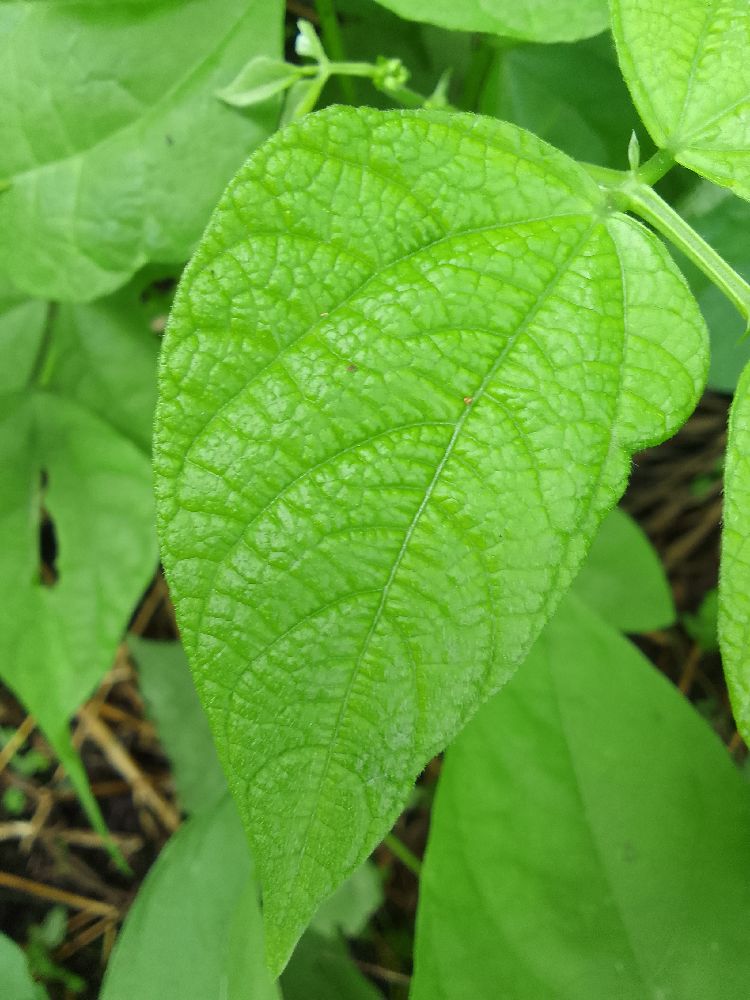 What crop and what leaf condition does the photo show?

common bean, healthy
